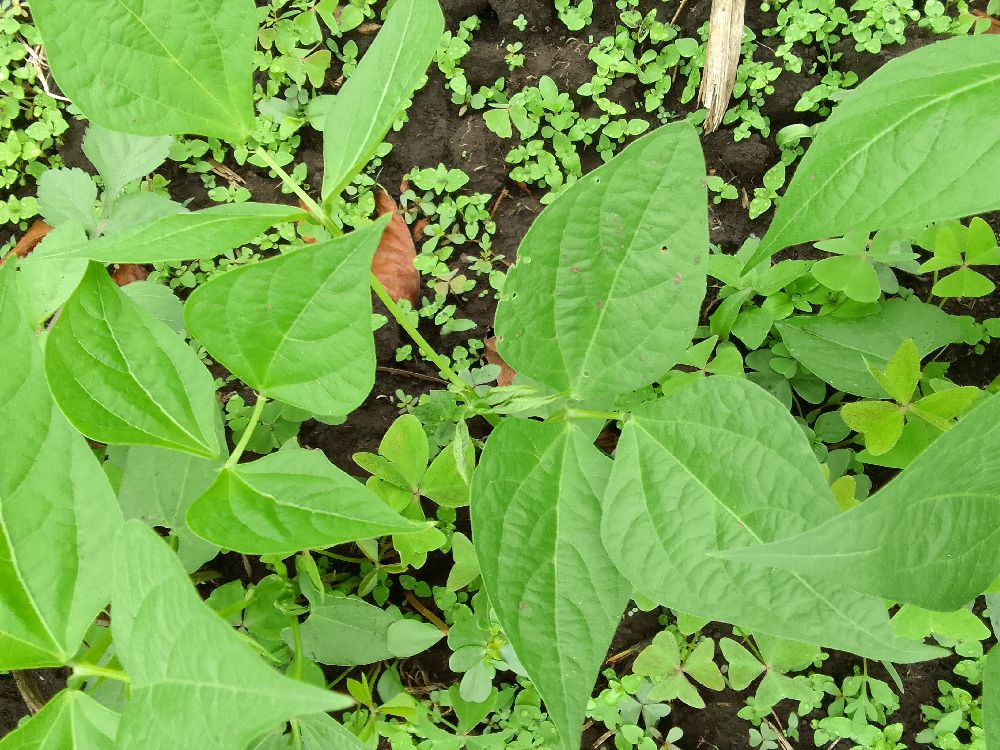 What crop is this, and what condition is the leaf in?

common bean, healthy
